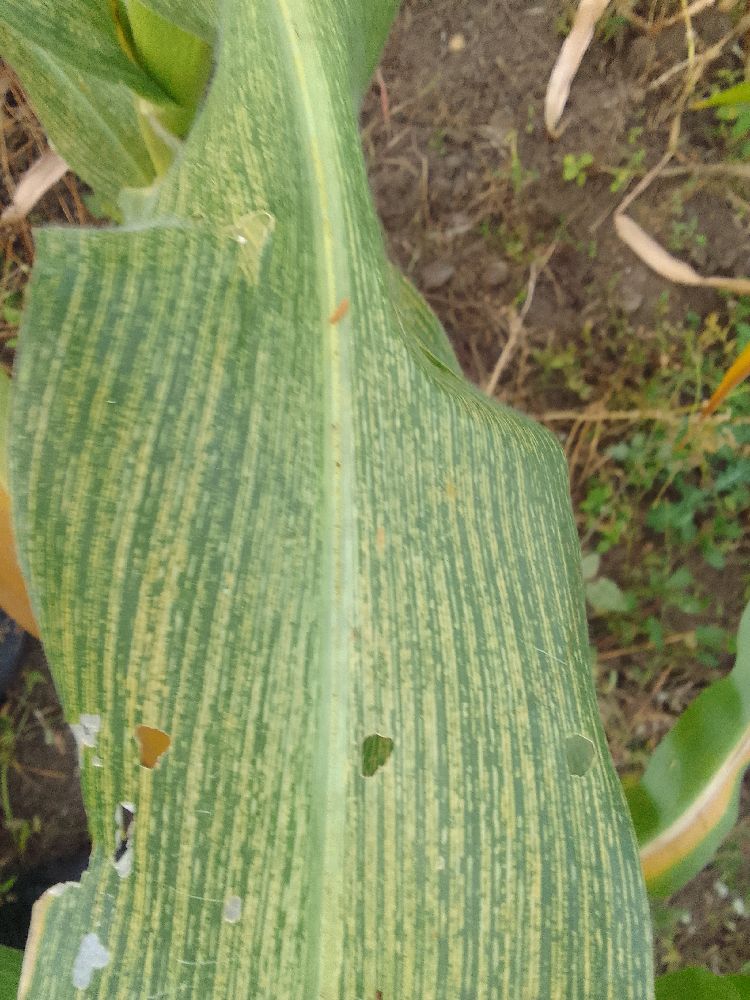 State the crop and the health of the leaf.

maize, maize streak virus
